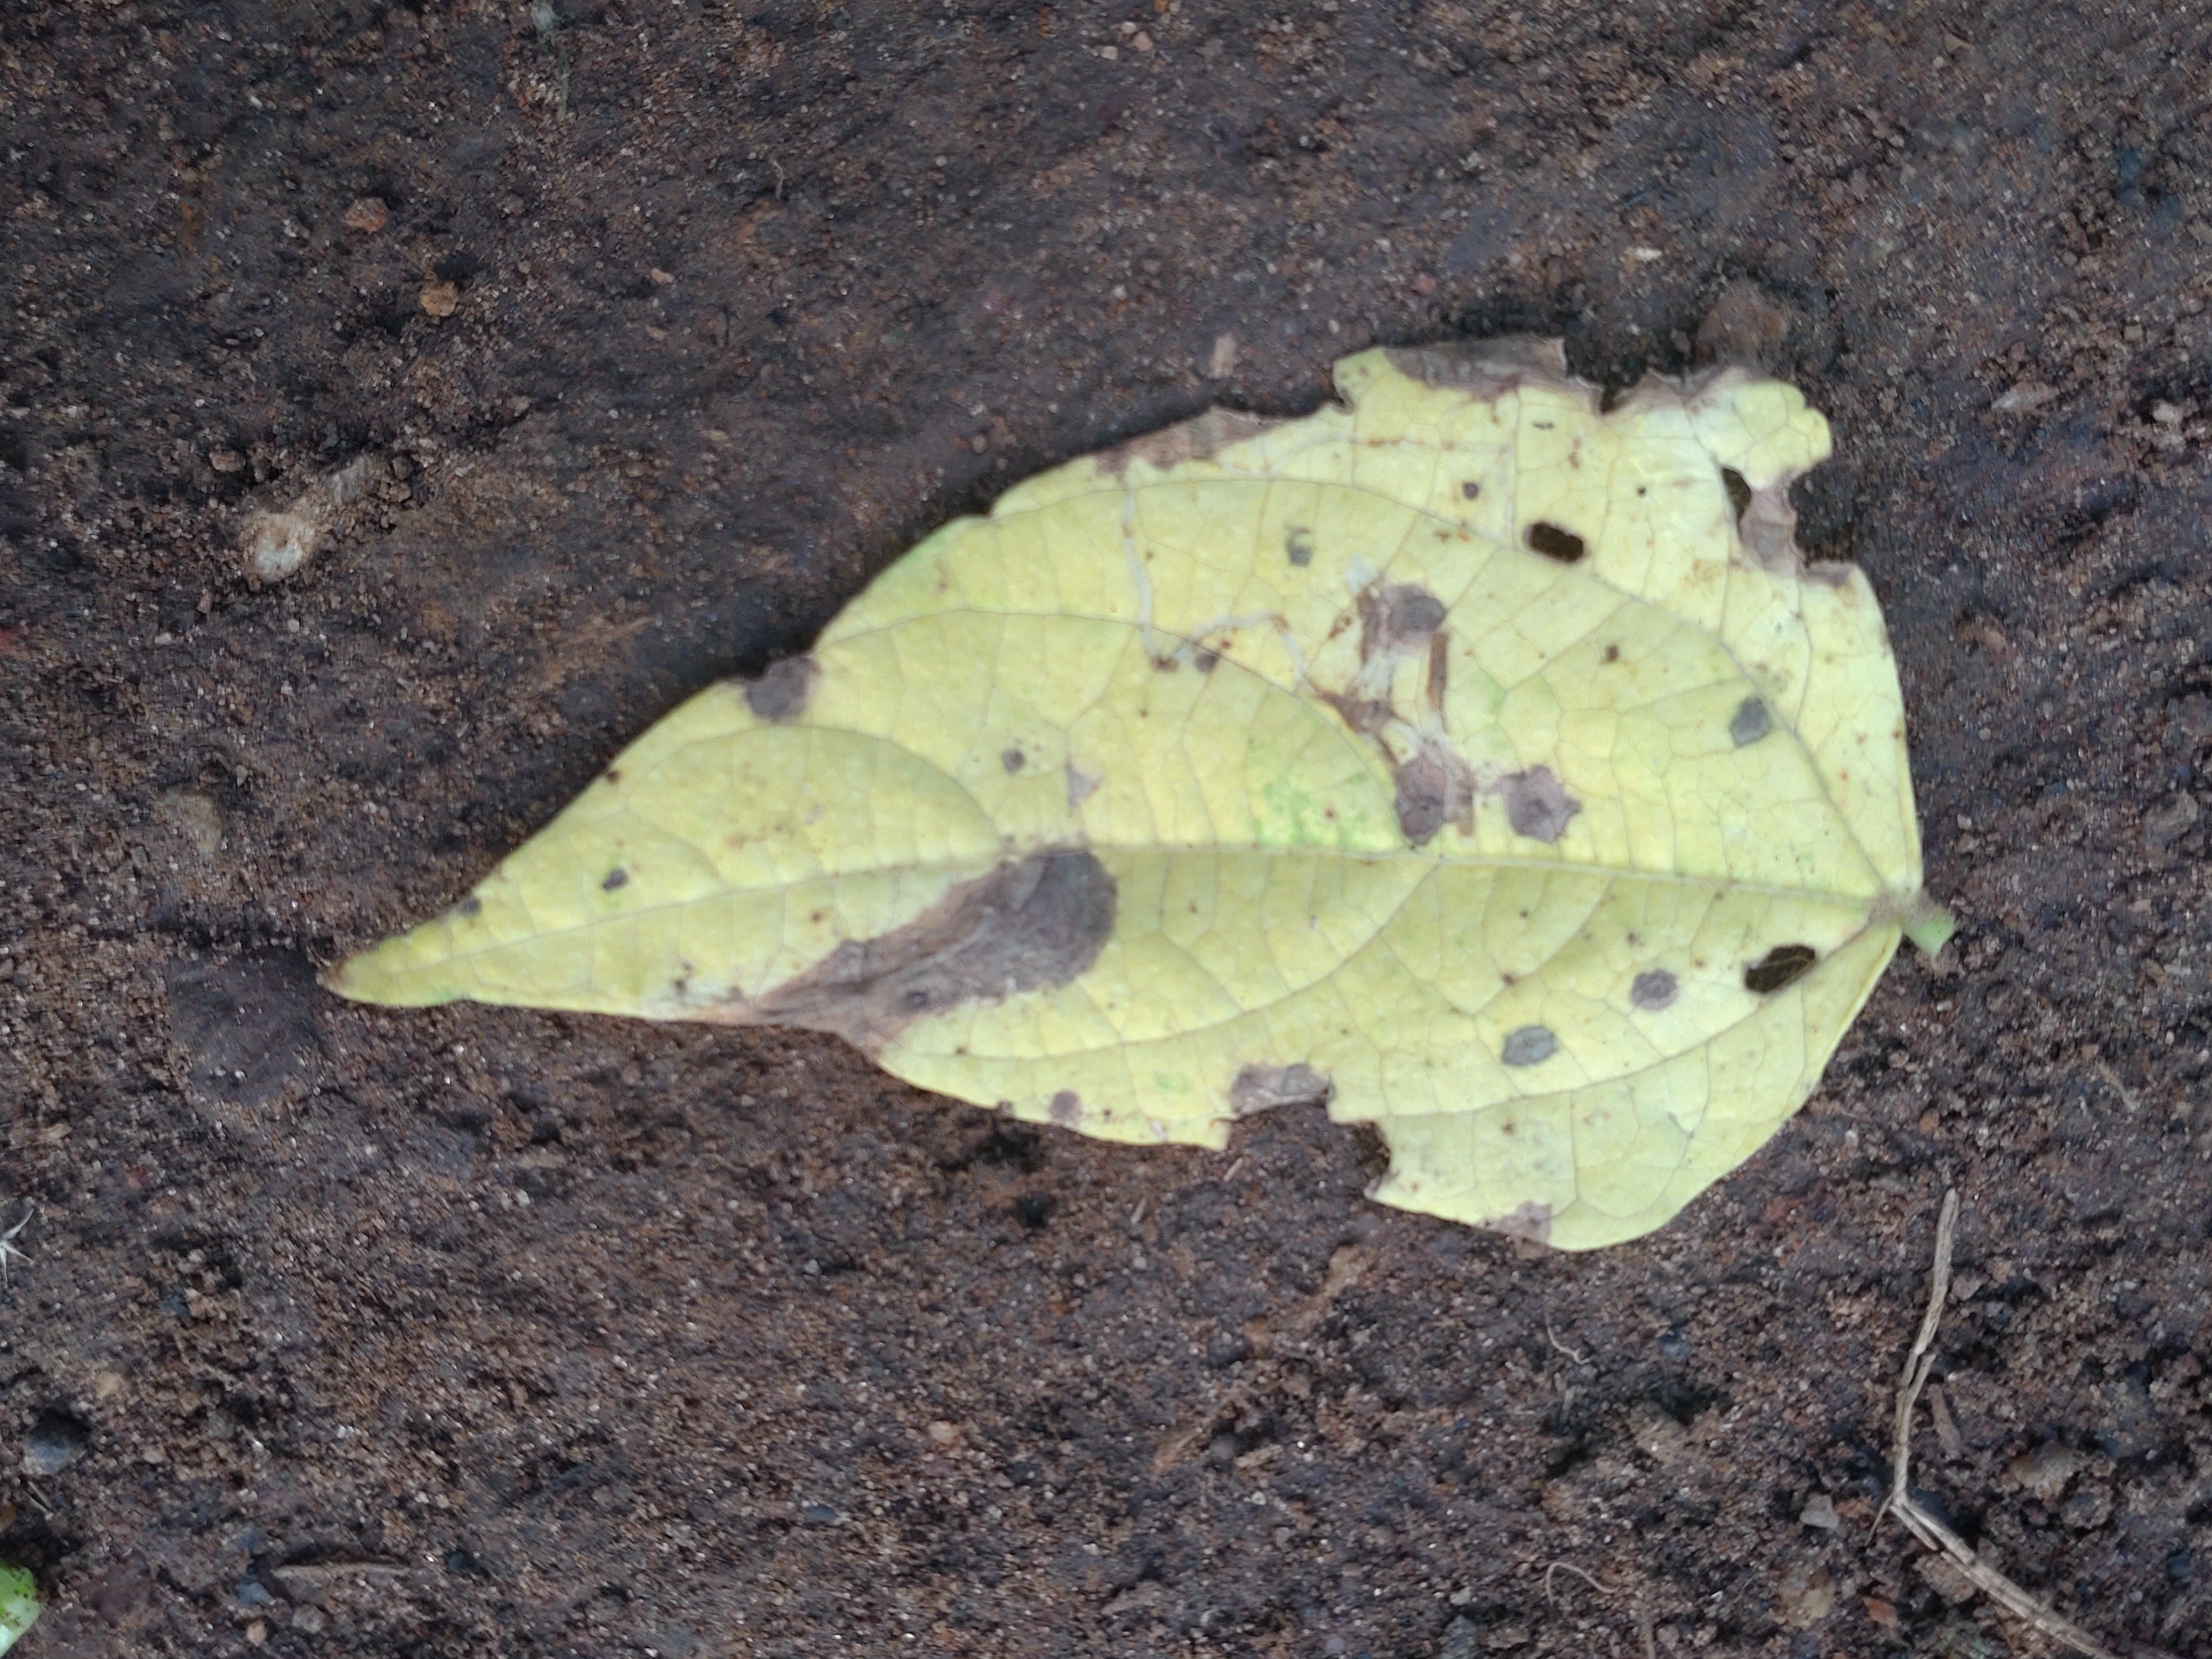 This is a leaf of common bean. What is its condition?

anthracnose
